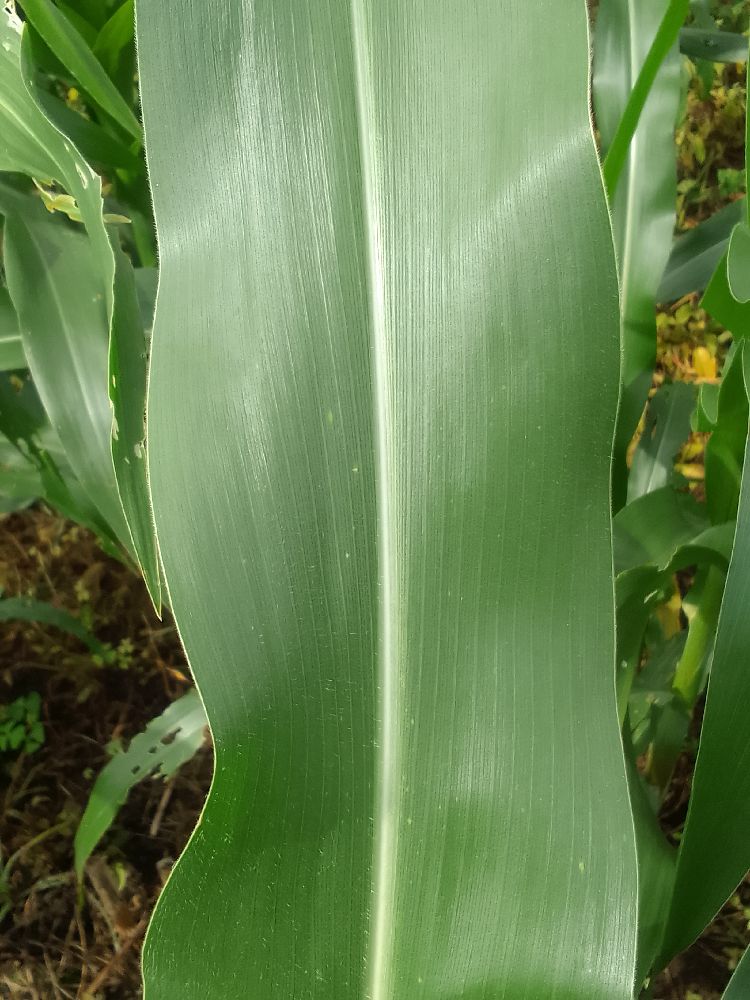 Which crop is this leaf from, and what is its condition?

maize, healthy
